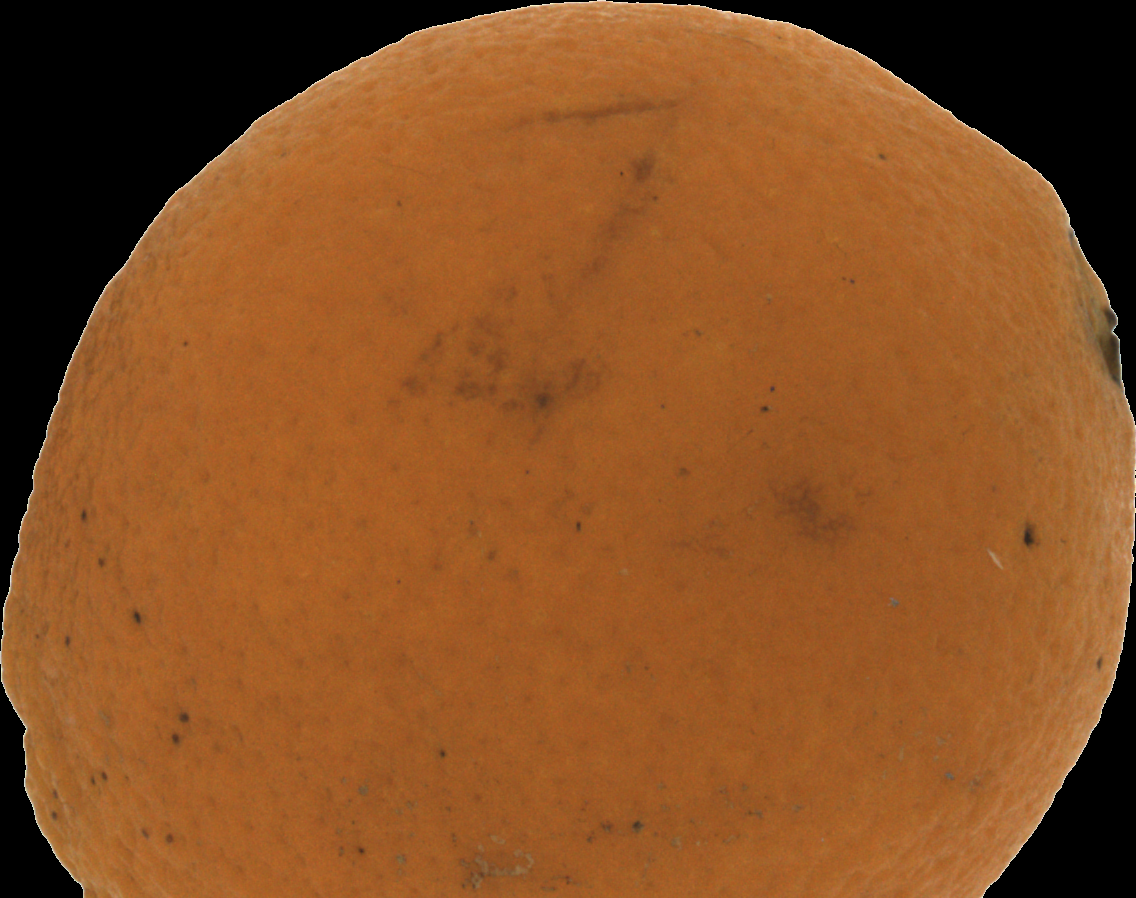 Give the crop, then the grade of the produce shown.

orange, bad
